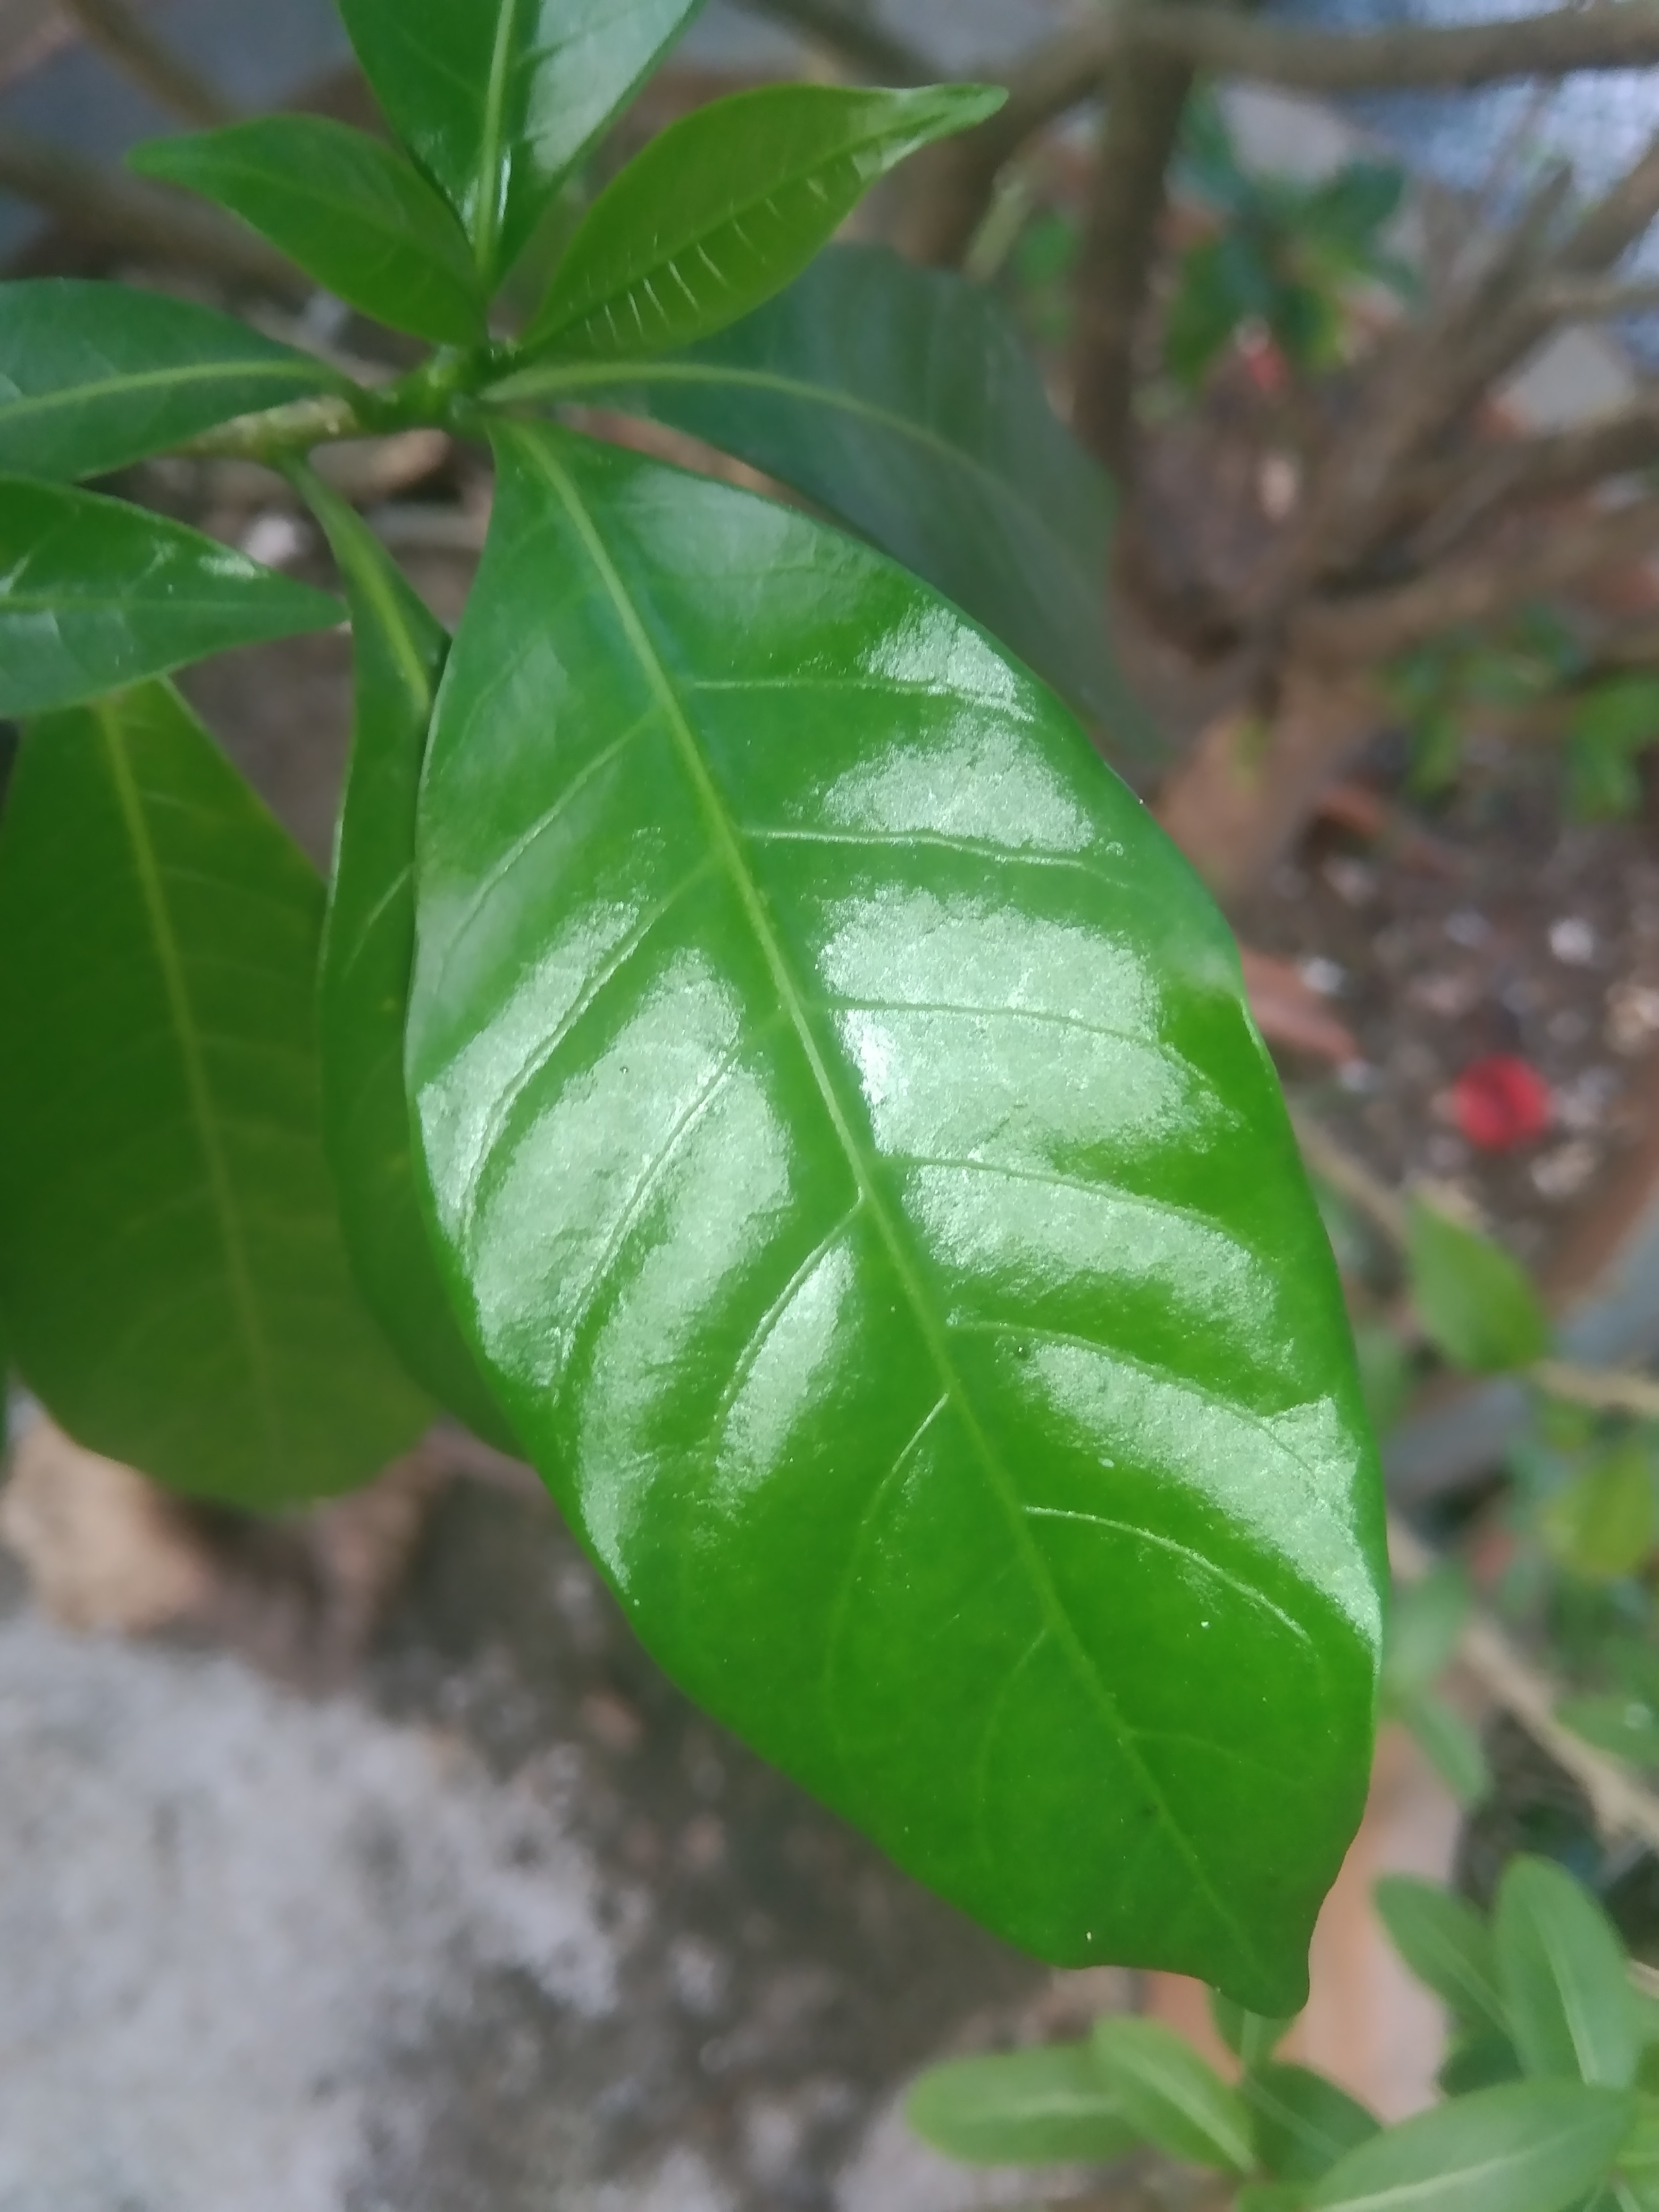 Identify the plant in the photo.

togor
